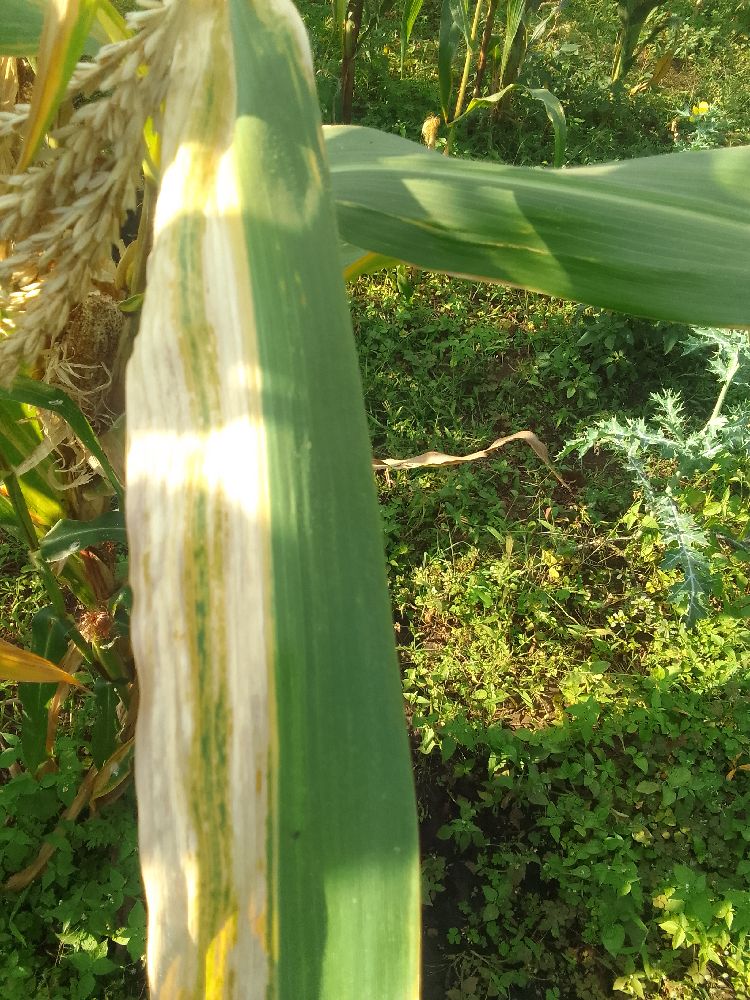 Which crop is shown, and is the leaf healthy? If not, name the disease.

maize, maize lethal necrosis
